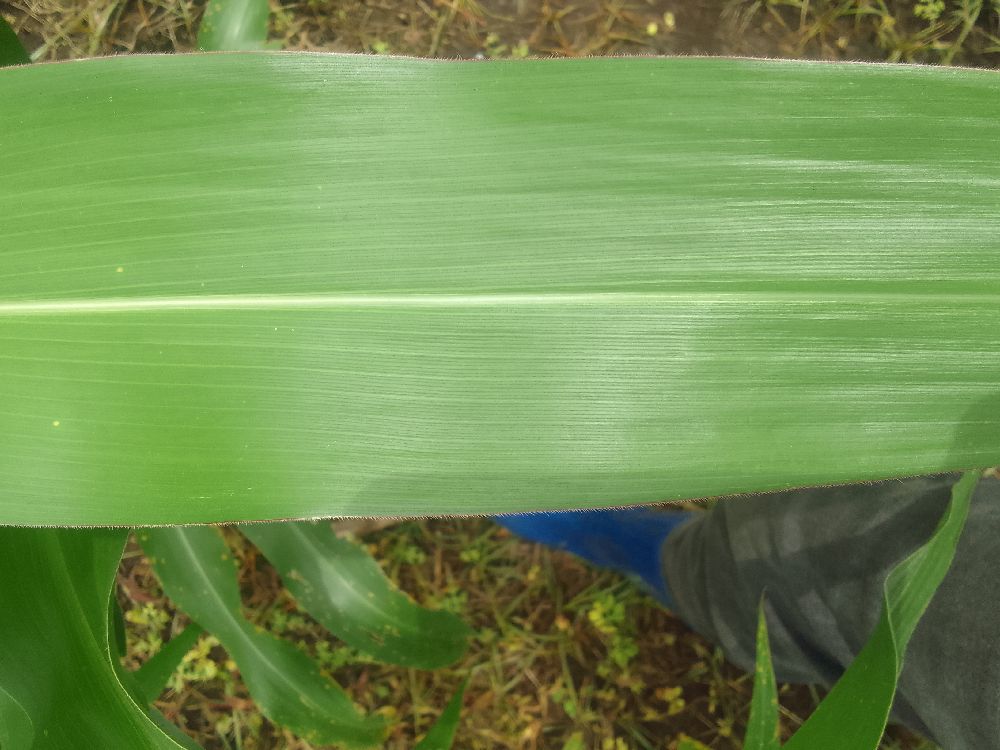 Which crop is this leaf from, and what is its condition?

maize, healthy
